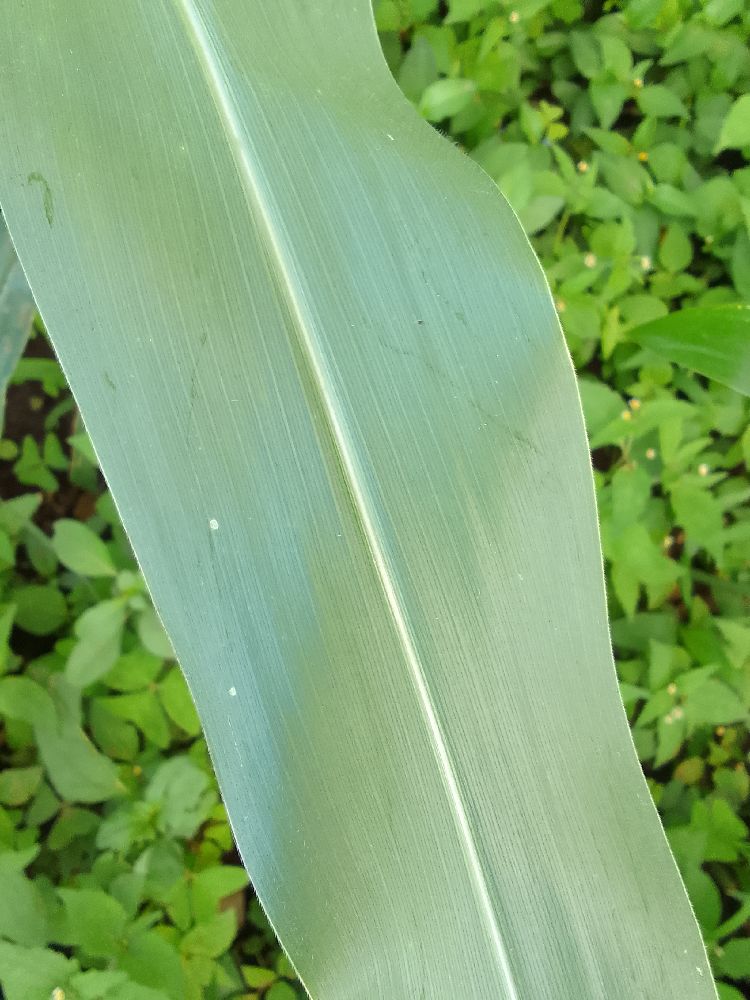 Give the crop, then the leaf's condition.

maize, healthy
